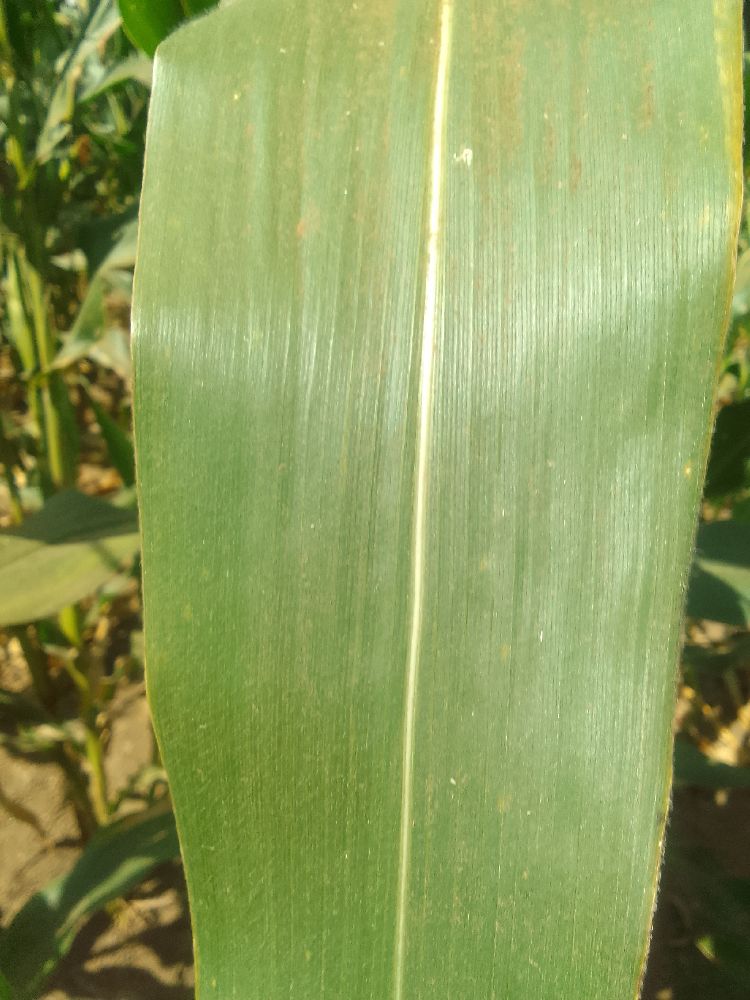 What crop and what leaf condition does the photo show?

maize, healthy
